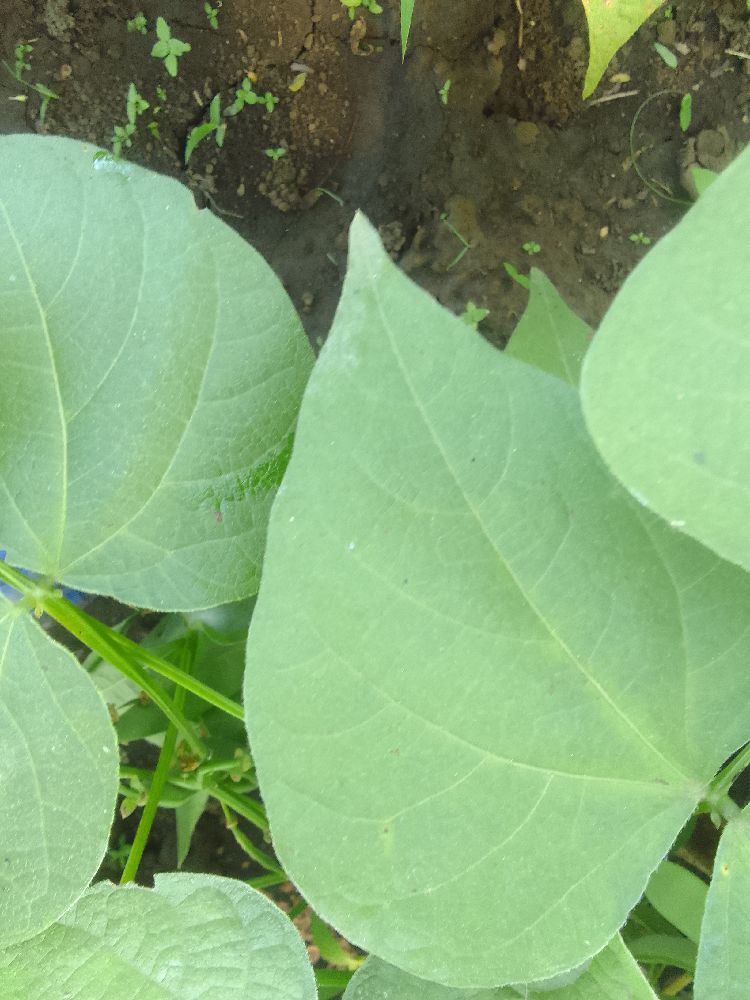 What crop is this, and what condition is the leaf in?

common bean, healthy
